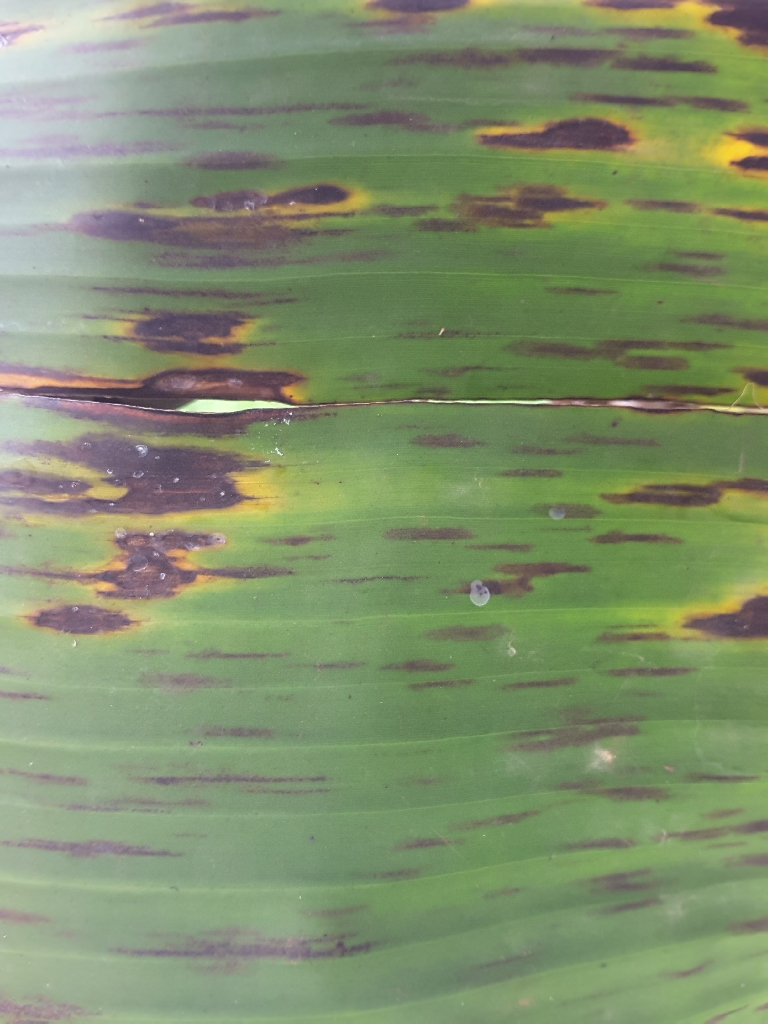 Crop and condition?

banana, black sigatoka
